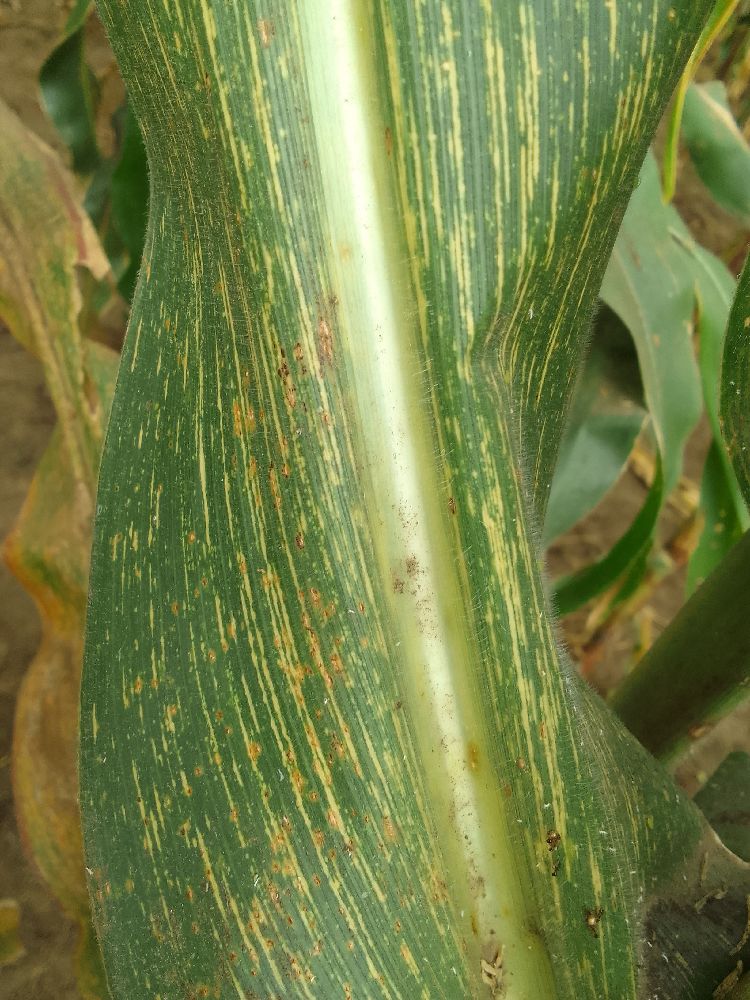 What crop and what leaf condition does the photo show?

maize, maize streak virus
